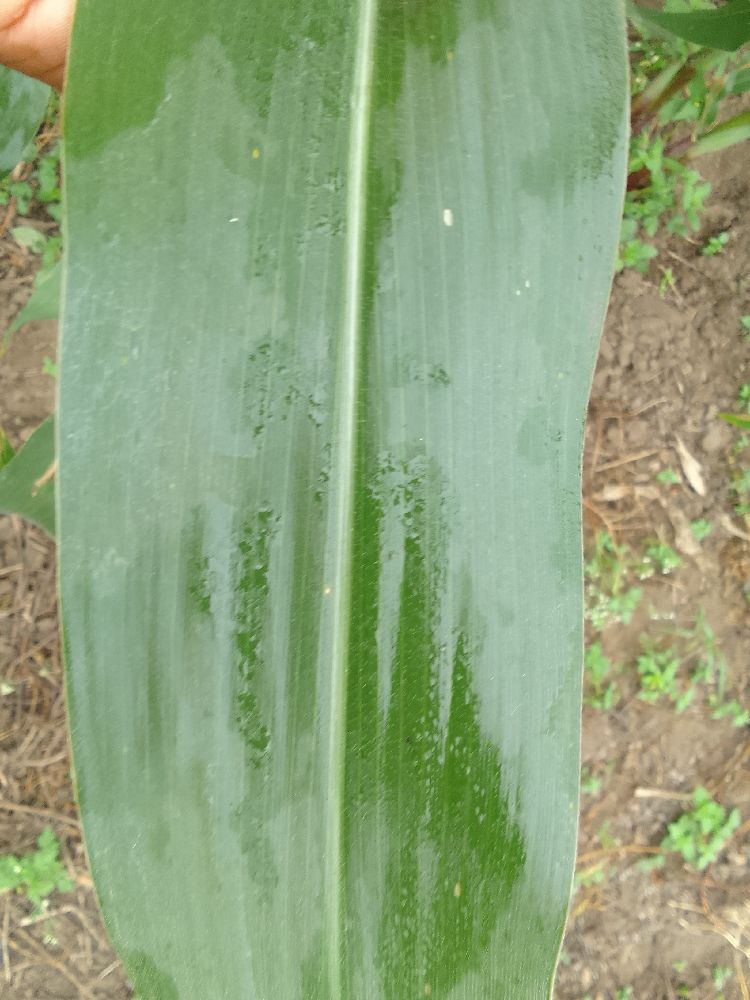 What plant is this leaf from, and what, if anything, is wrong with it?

maize, healthy
